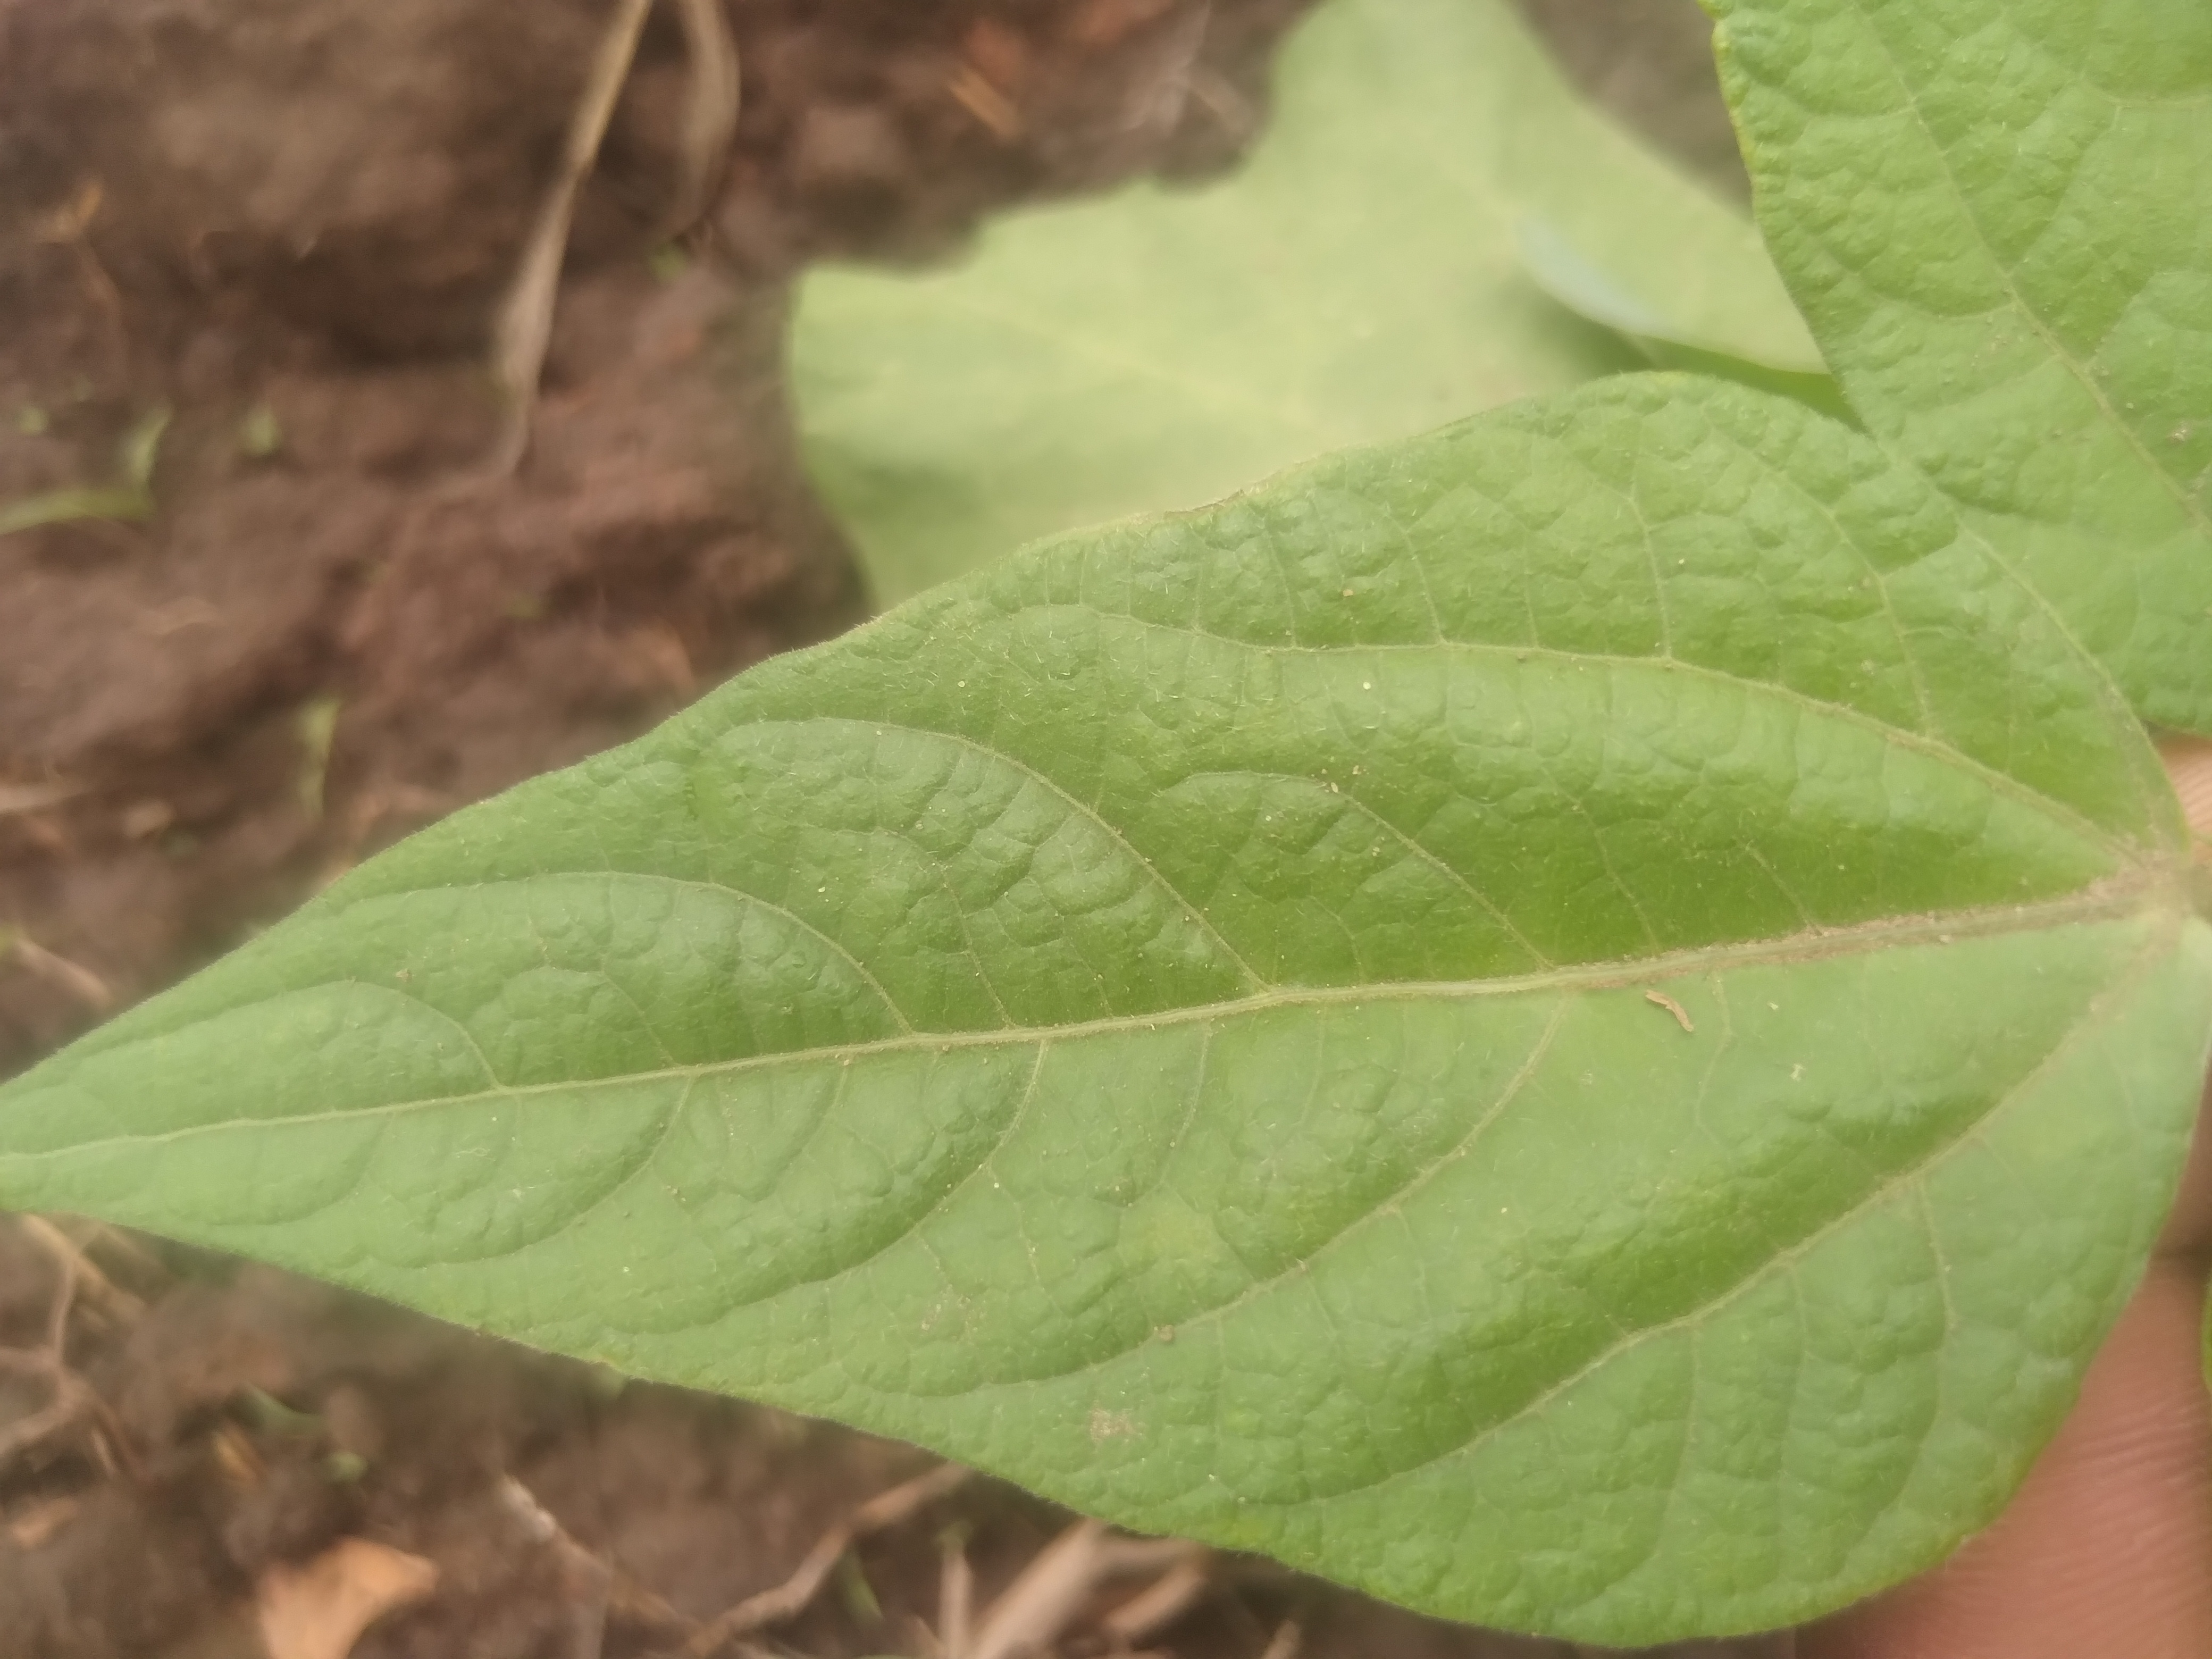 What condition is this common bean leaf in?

healthy
